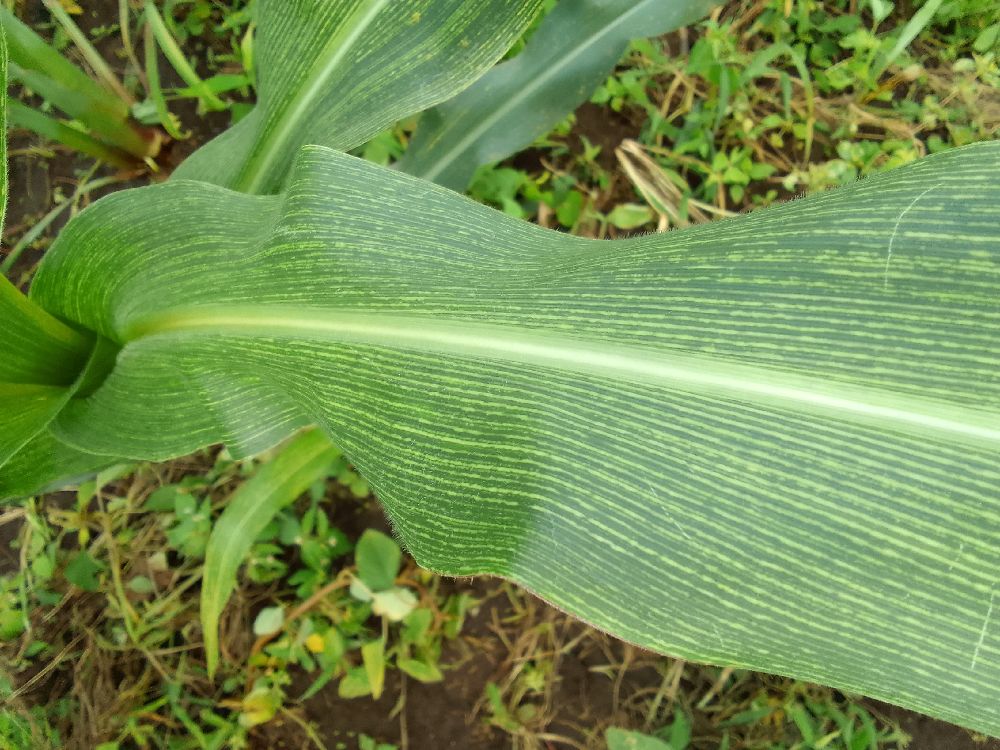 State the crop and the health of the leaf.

maize, maize streak virus
